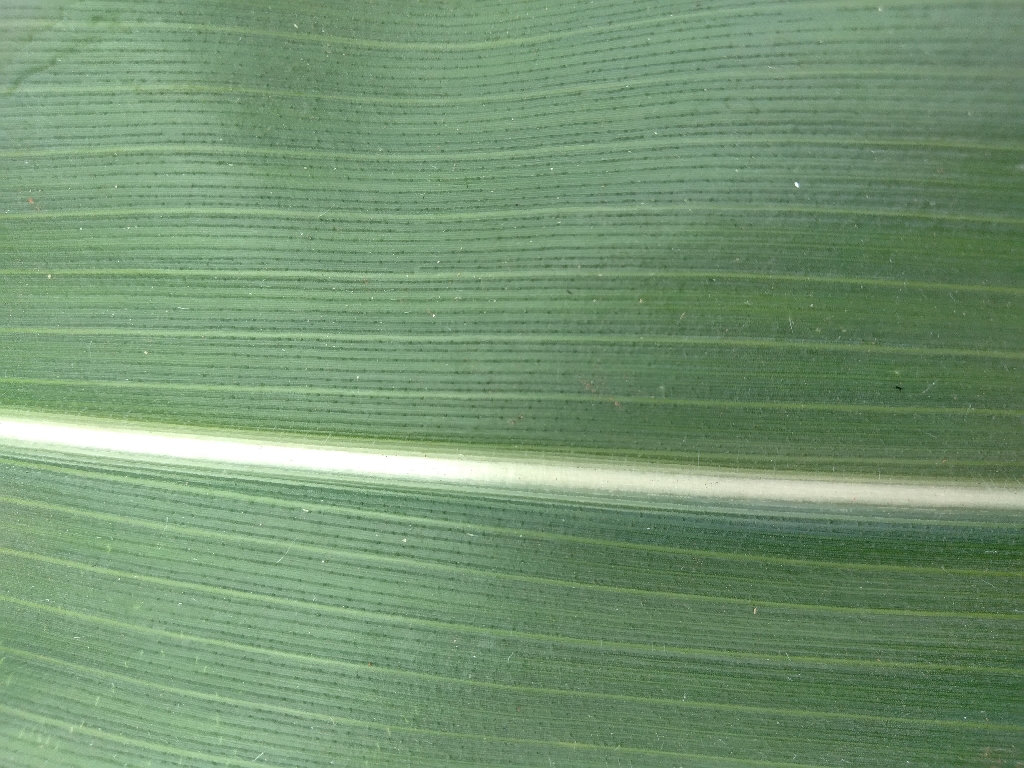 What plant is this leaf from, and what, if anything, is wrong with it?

maize, healthy
